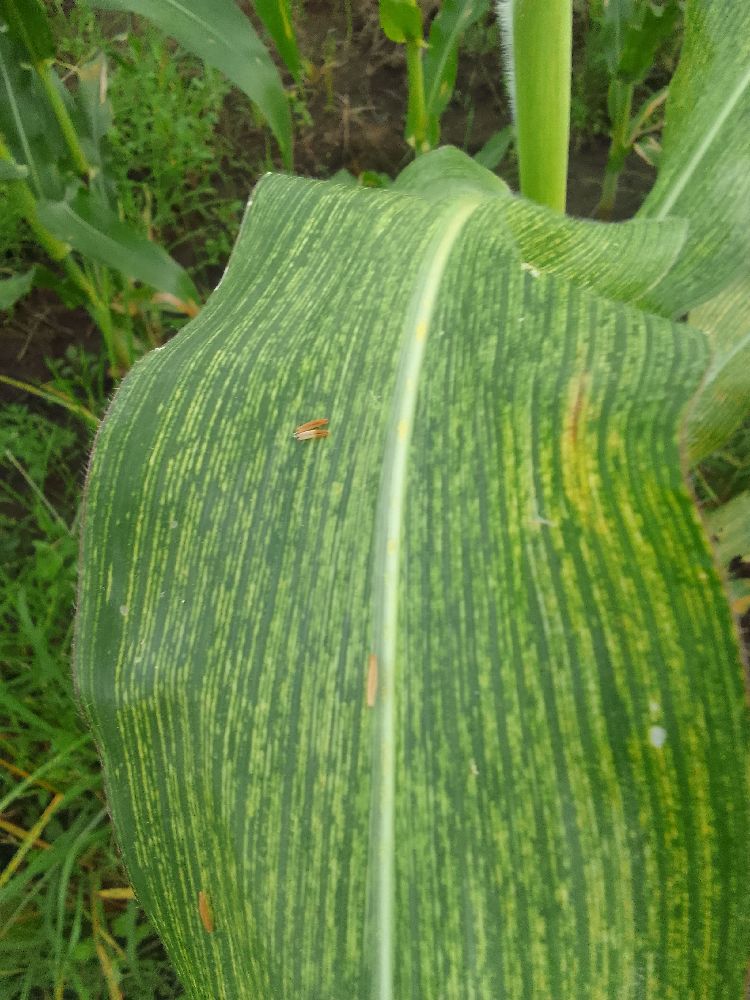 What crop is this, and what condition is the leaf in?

maize, maize streak virus
